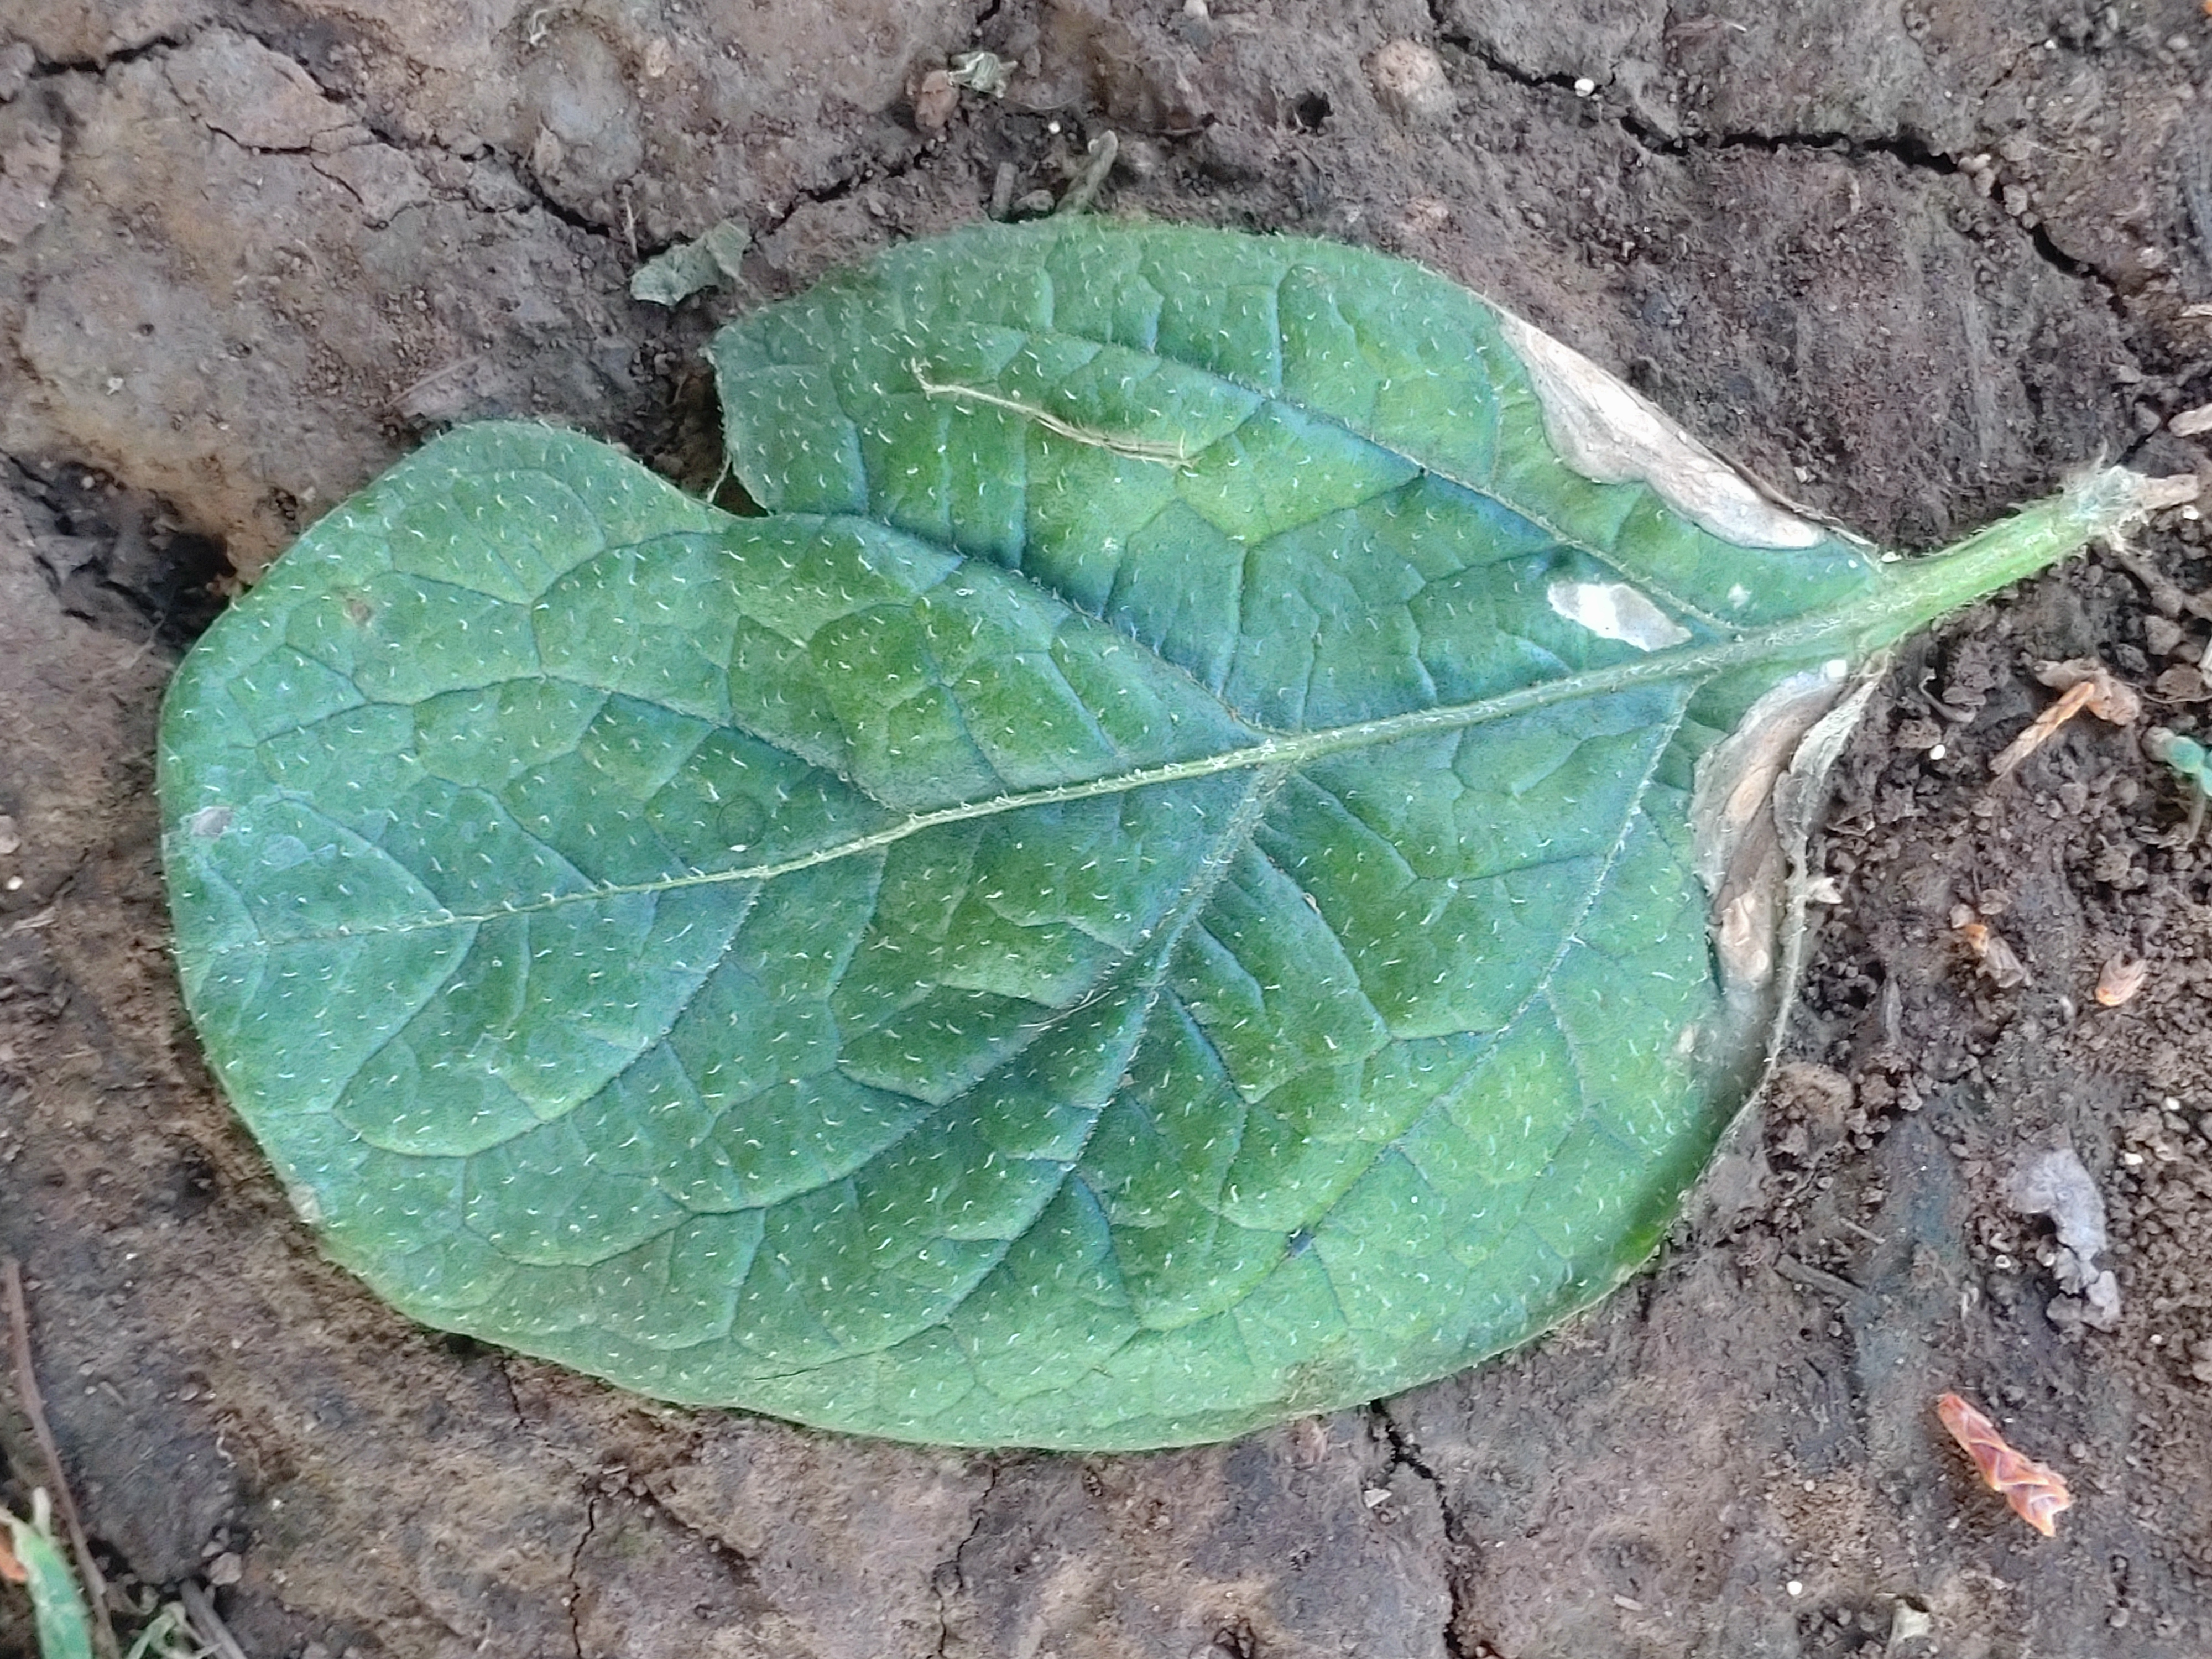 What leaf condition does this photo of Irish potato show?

early blight
